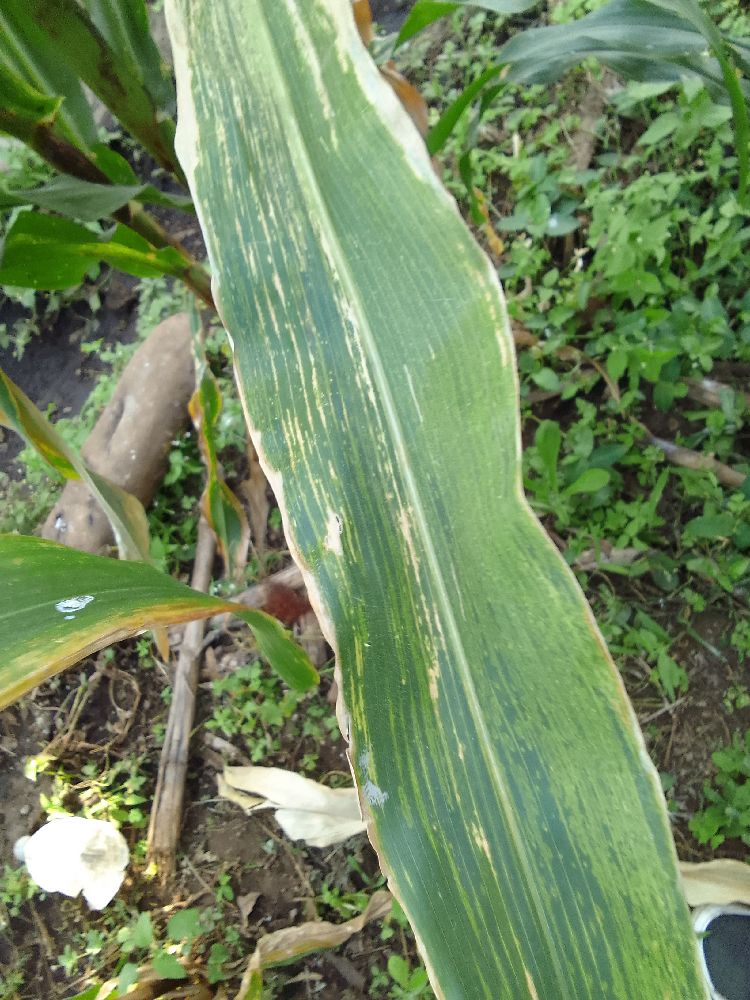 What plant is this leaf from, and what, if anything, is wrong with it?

maize, maize lethal necrosis
